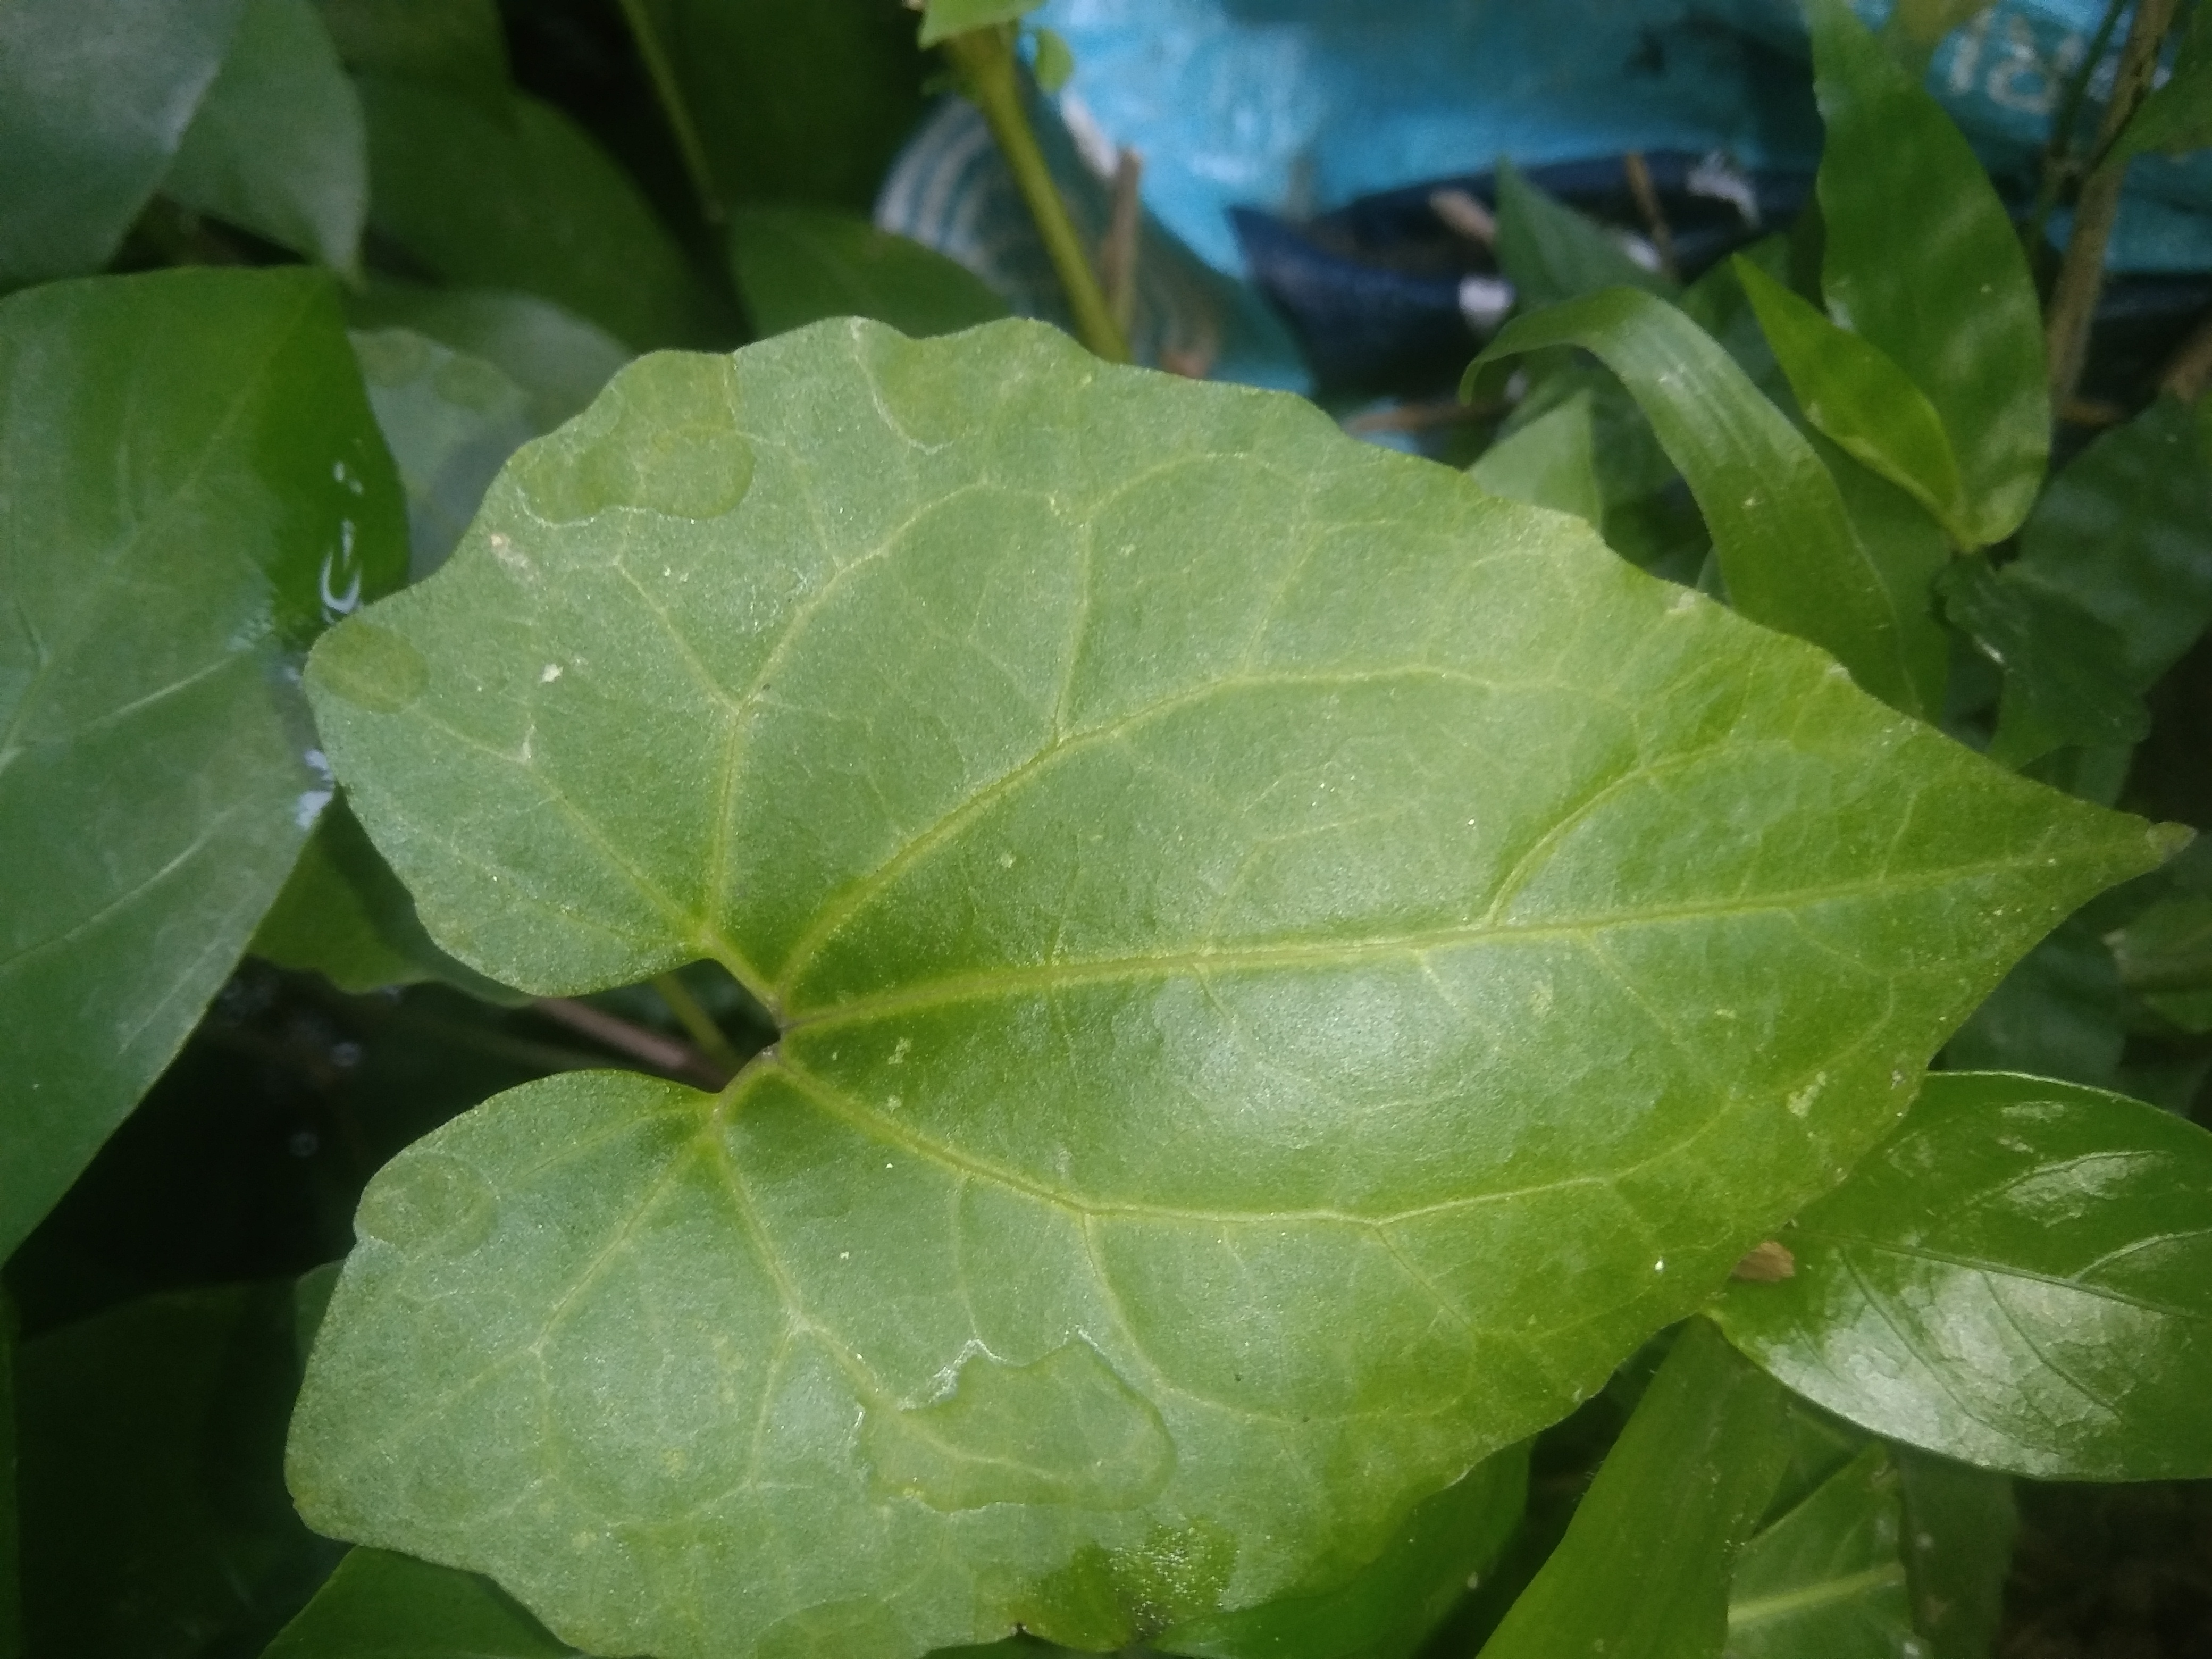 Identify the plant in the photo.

bitter vine
